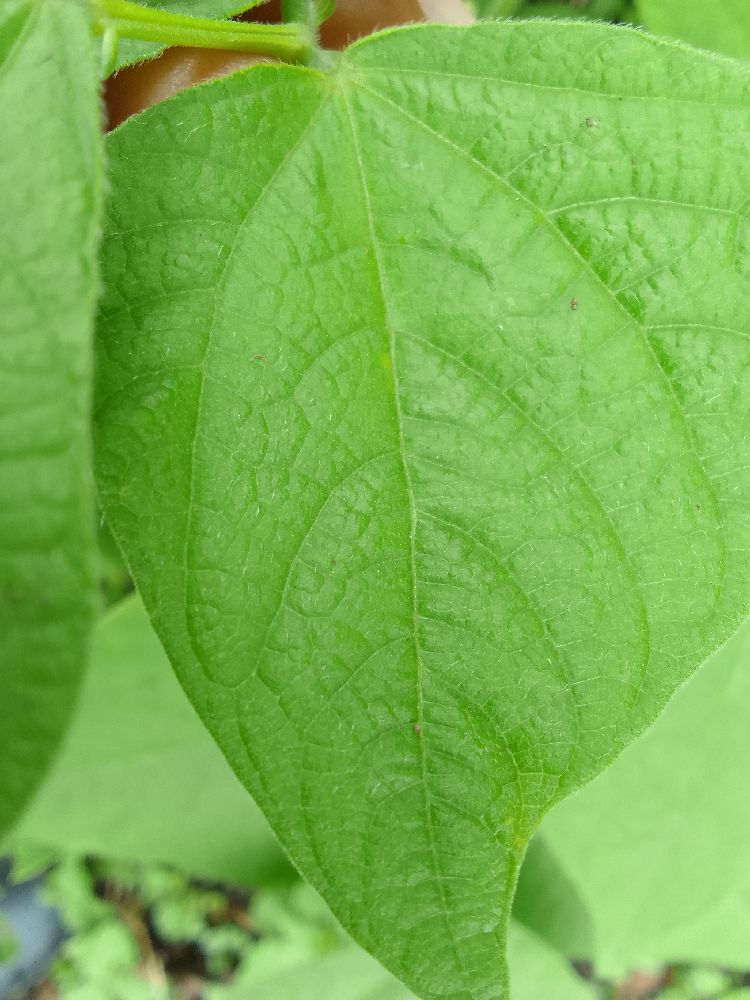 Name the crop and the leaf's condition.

common bean, healthy
